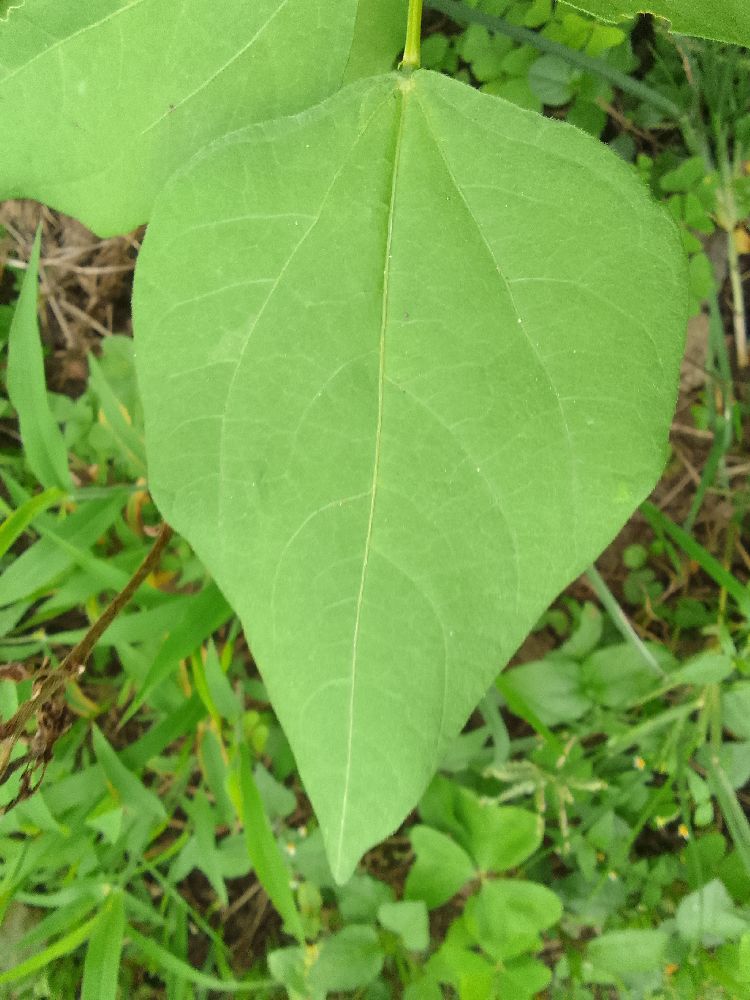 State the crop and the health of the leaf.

common bean, healthy
